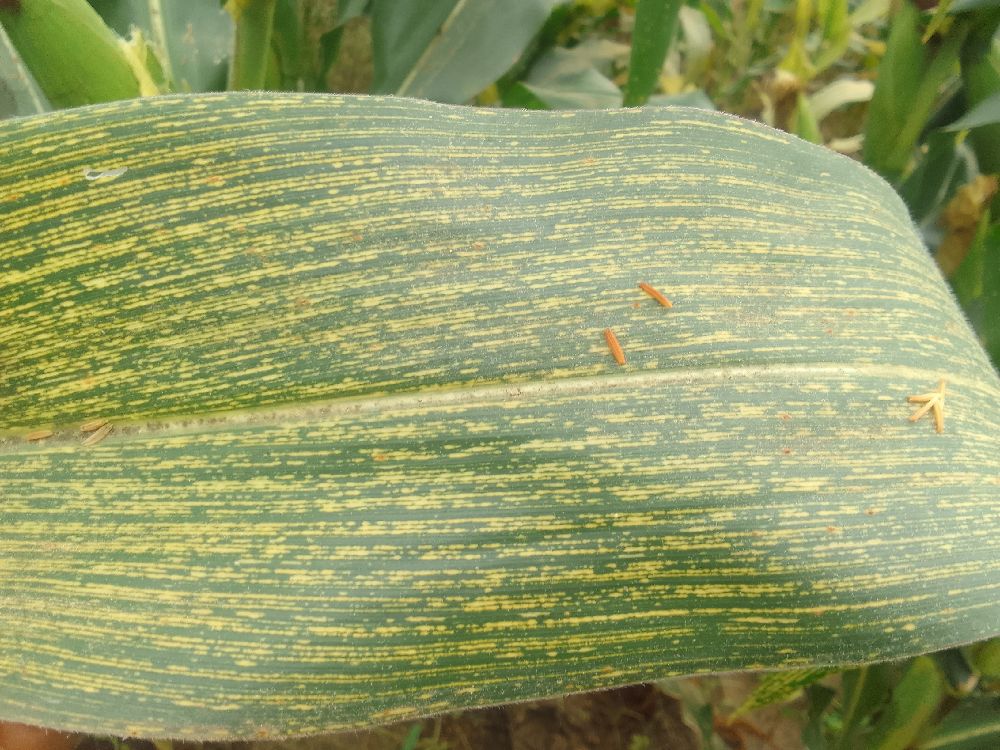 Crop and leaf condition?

maize, maize lethal necrosis
